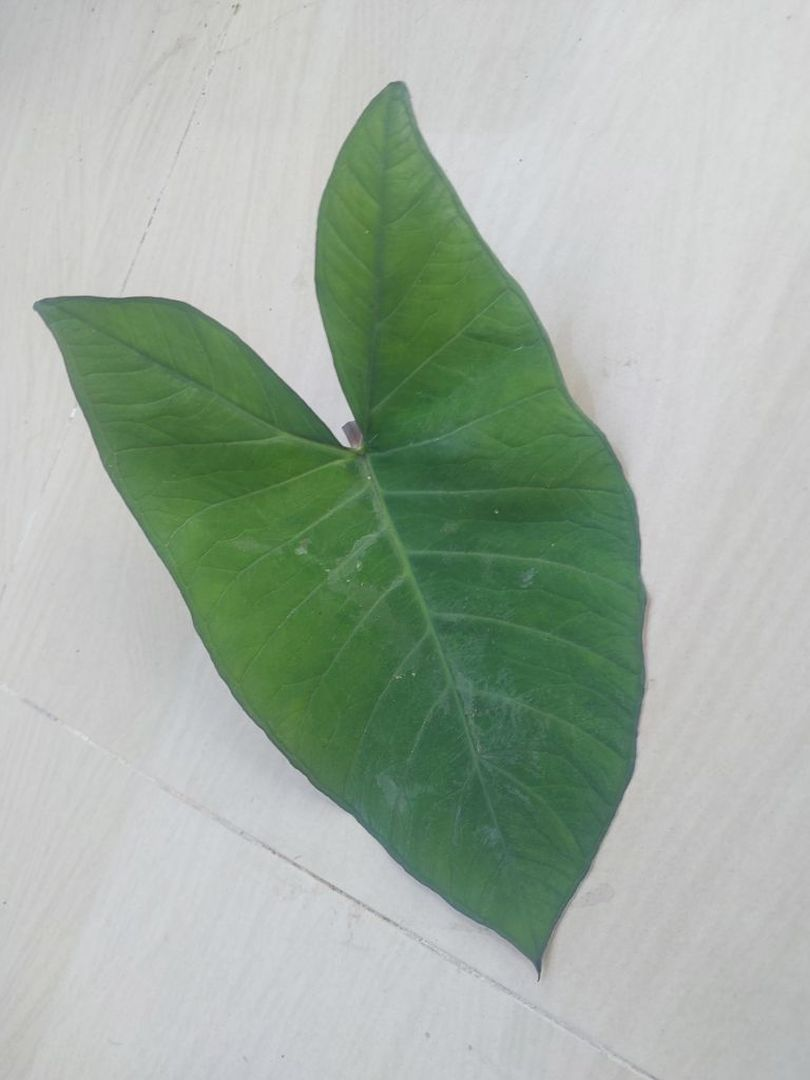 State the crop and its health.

taro, healthy
